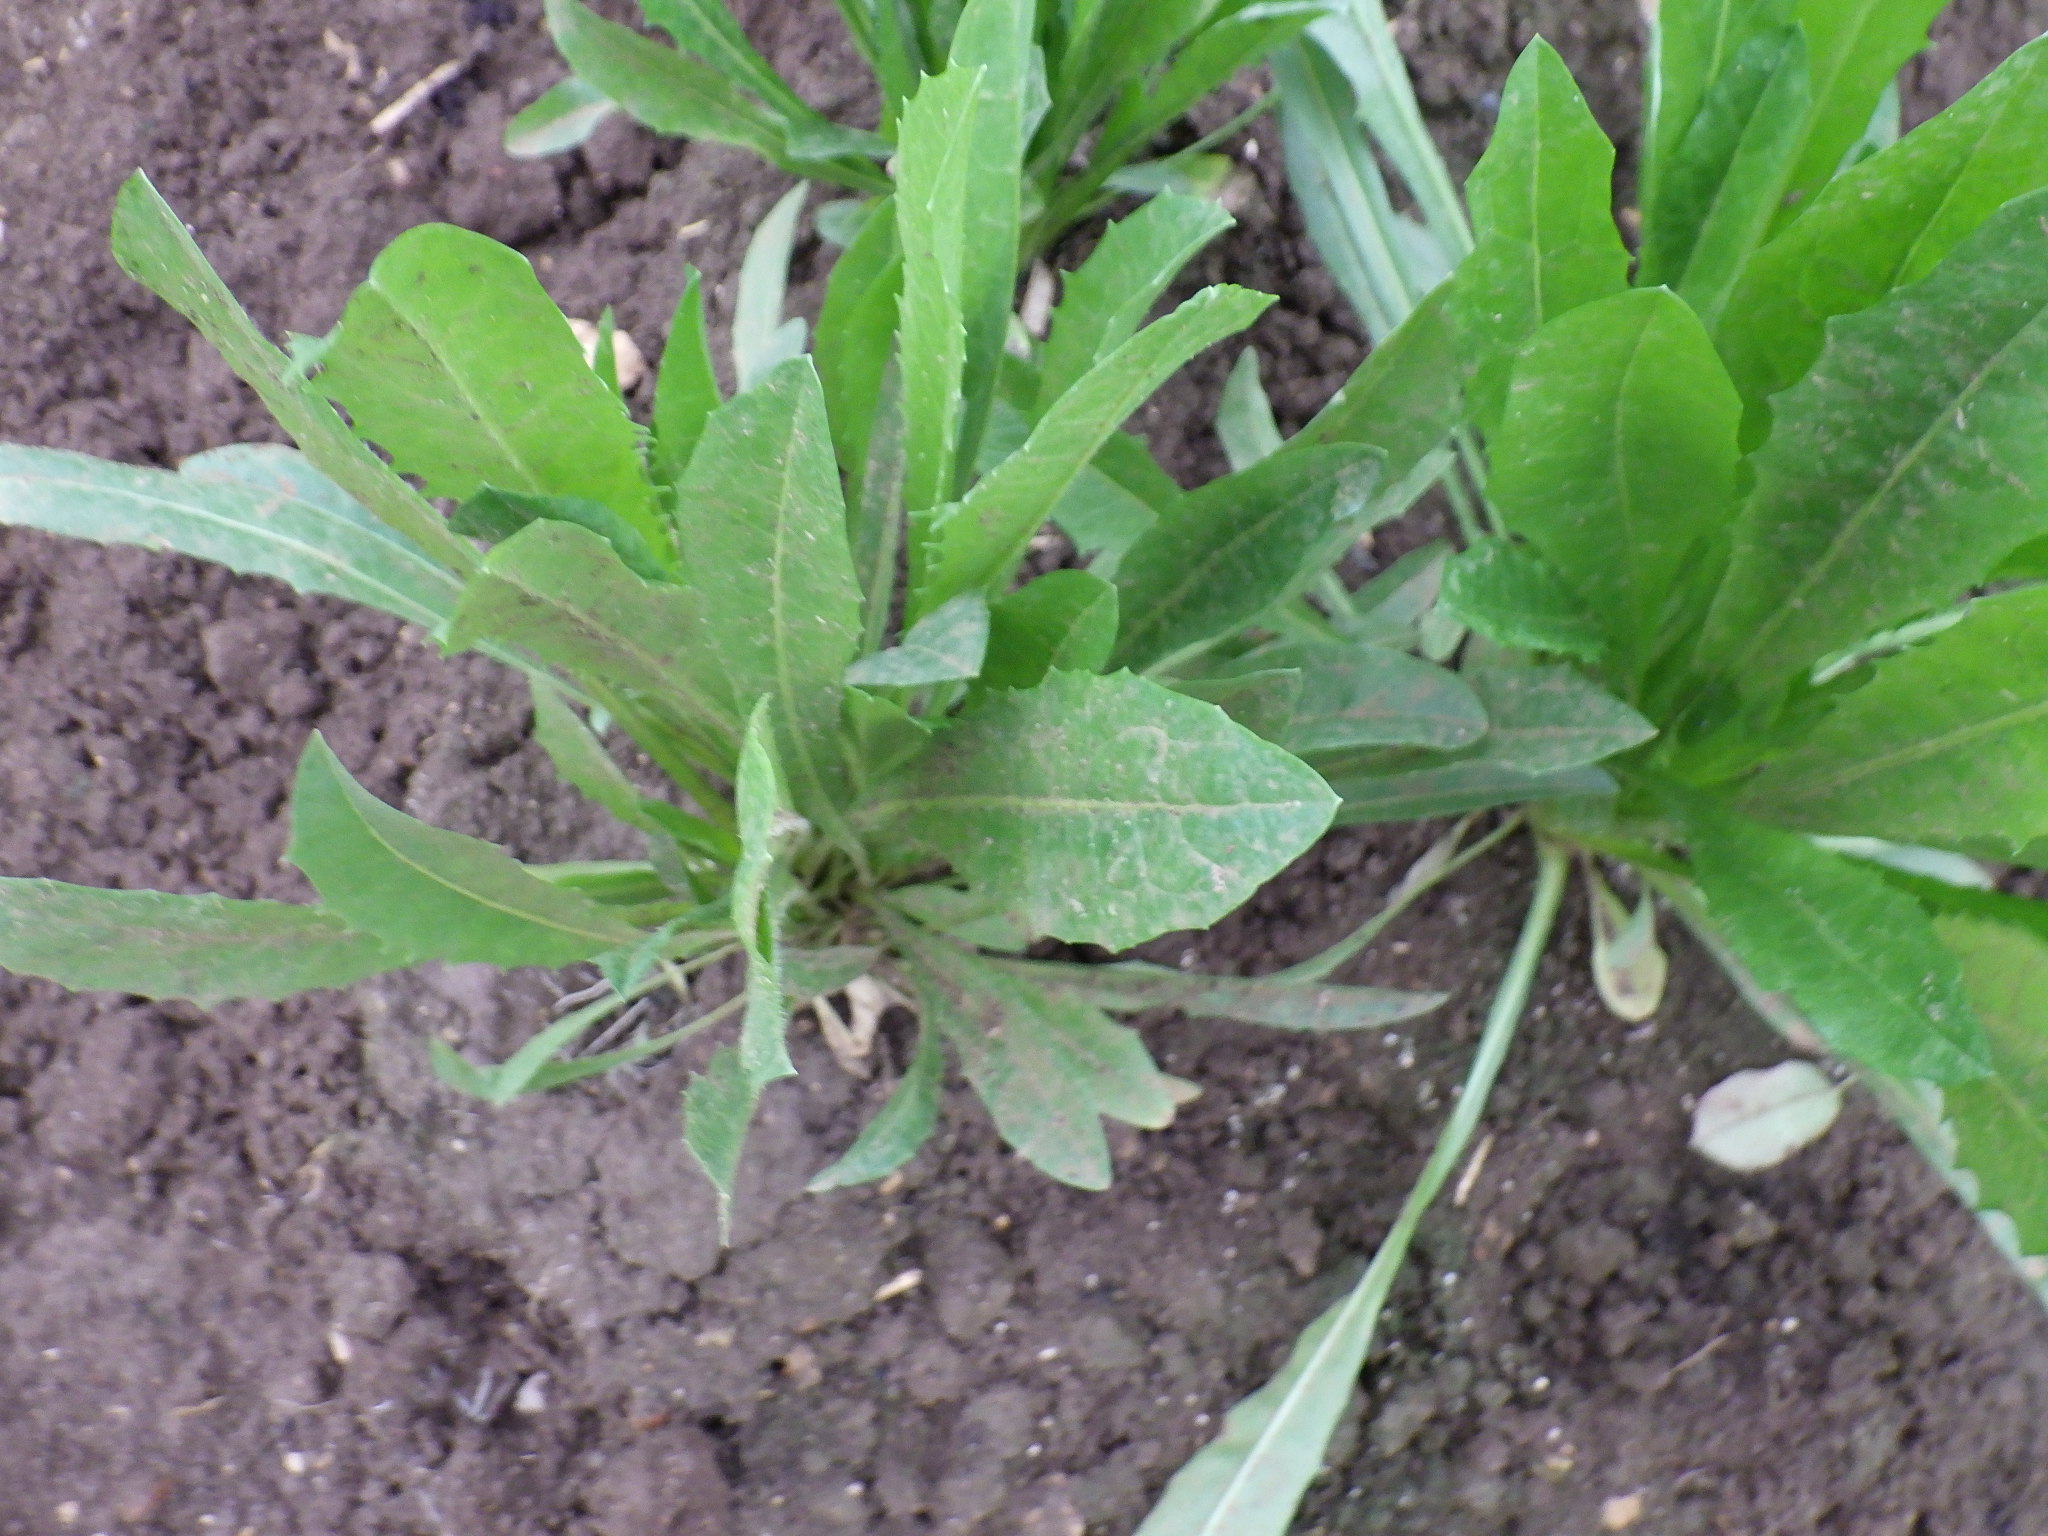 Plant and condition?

rocket, healthy
